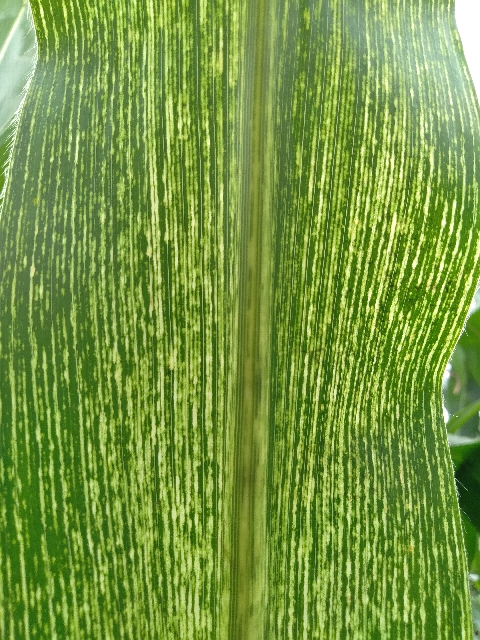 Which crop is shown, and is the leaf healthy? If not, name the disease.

maize, maize streak virus
